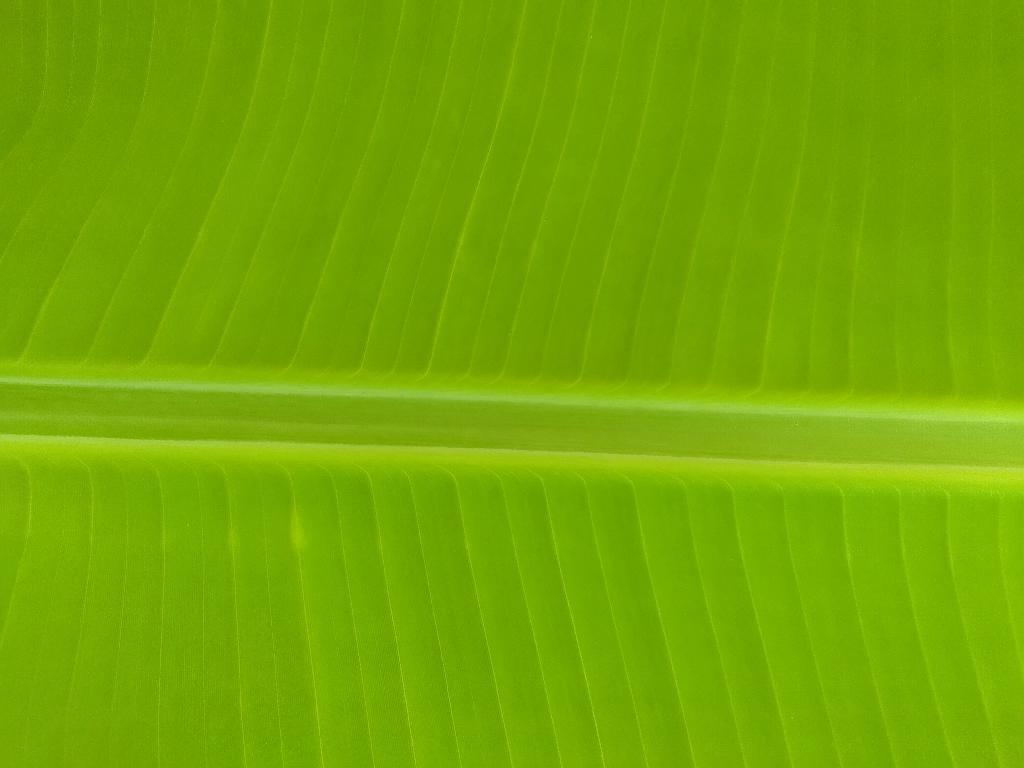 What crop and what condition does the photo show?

banana, healthy
